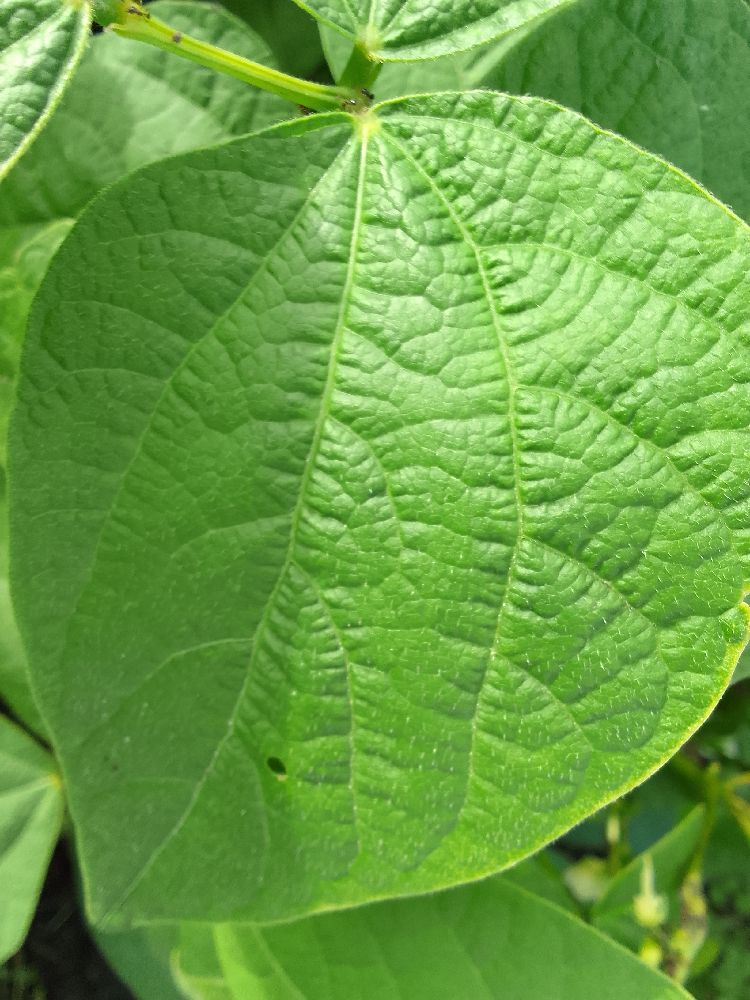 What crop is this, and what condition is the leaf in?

common bean, healthy
